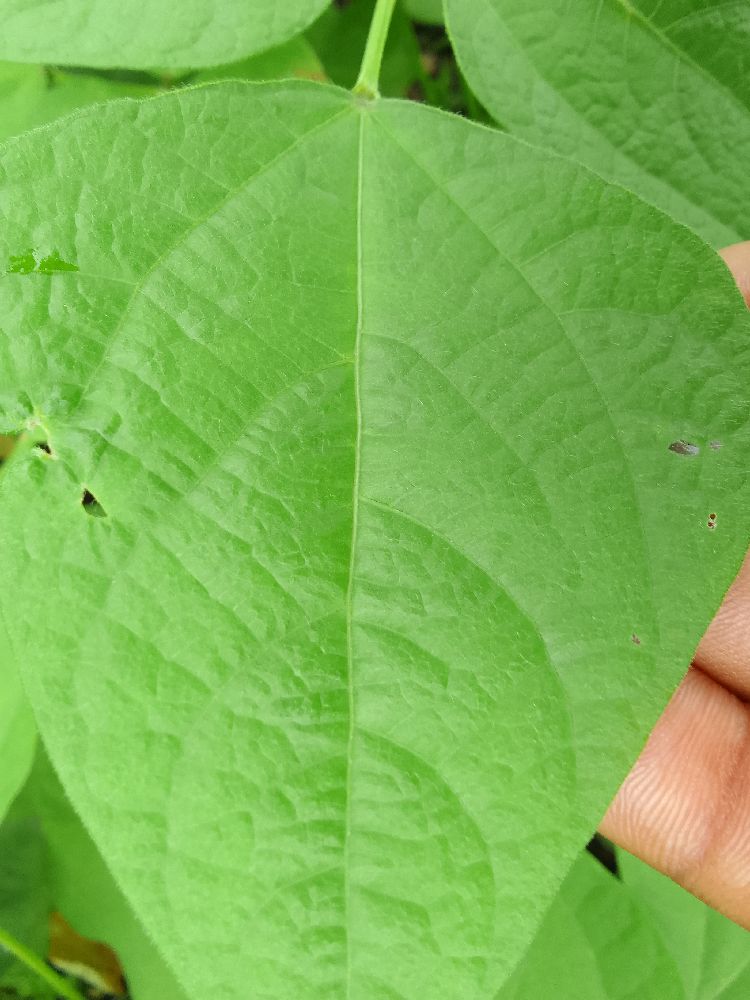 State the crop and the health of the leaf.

common bean, healthy
